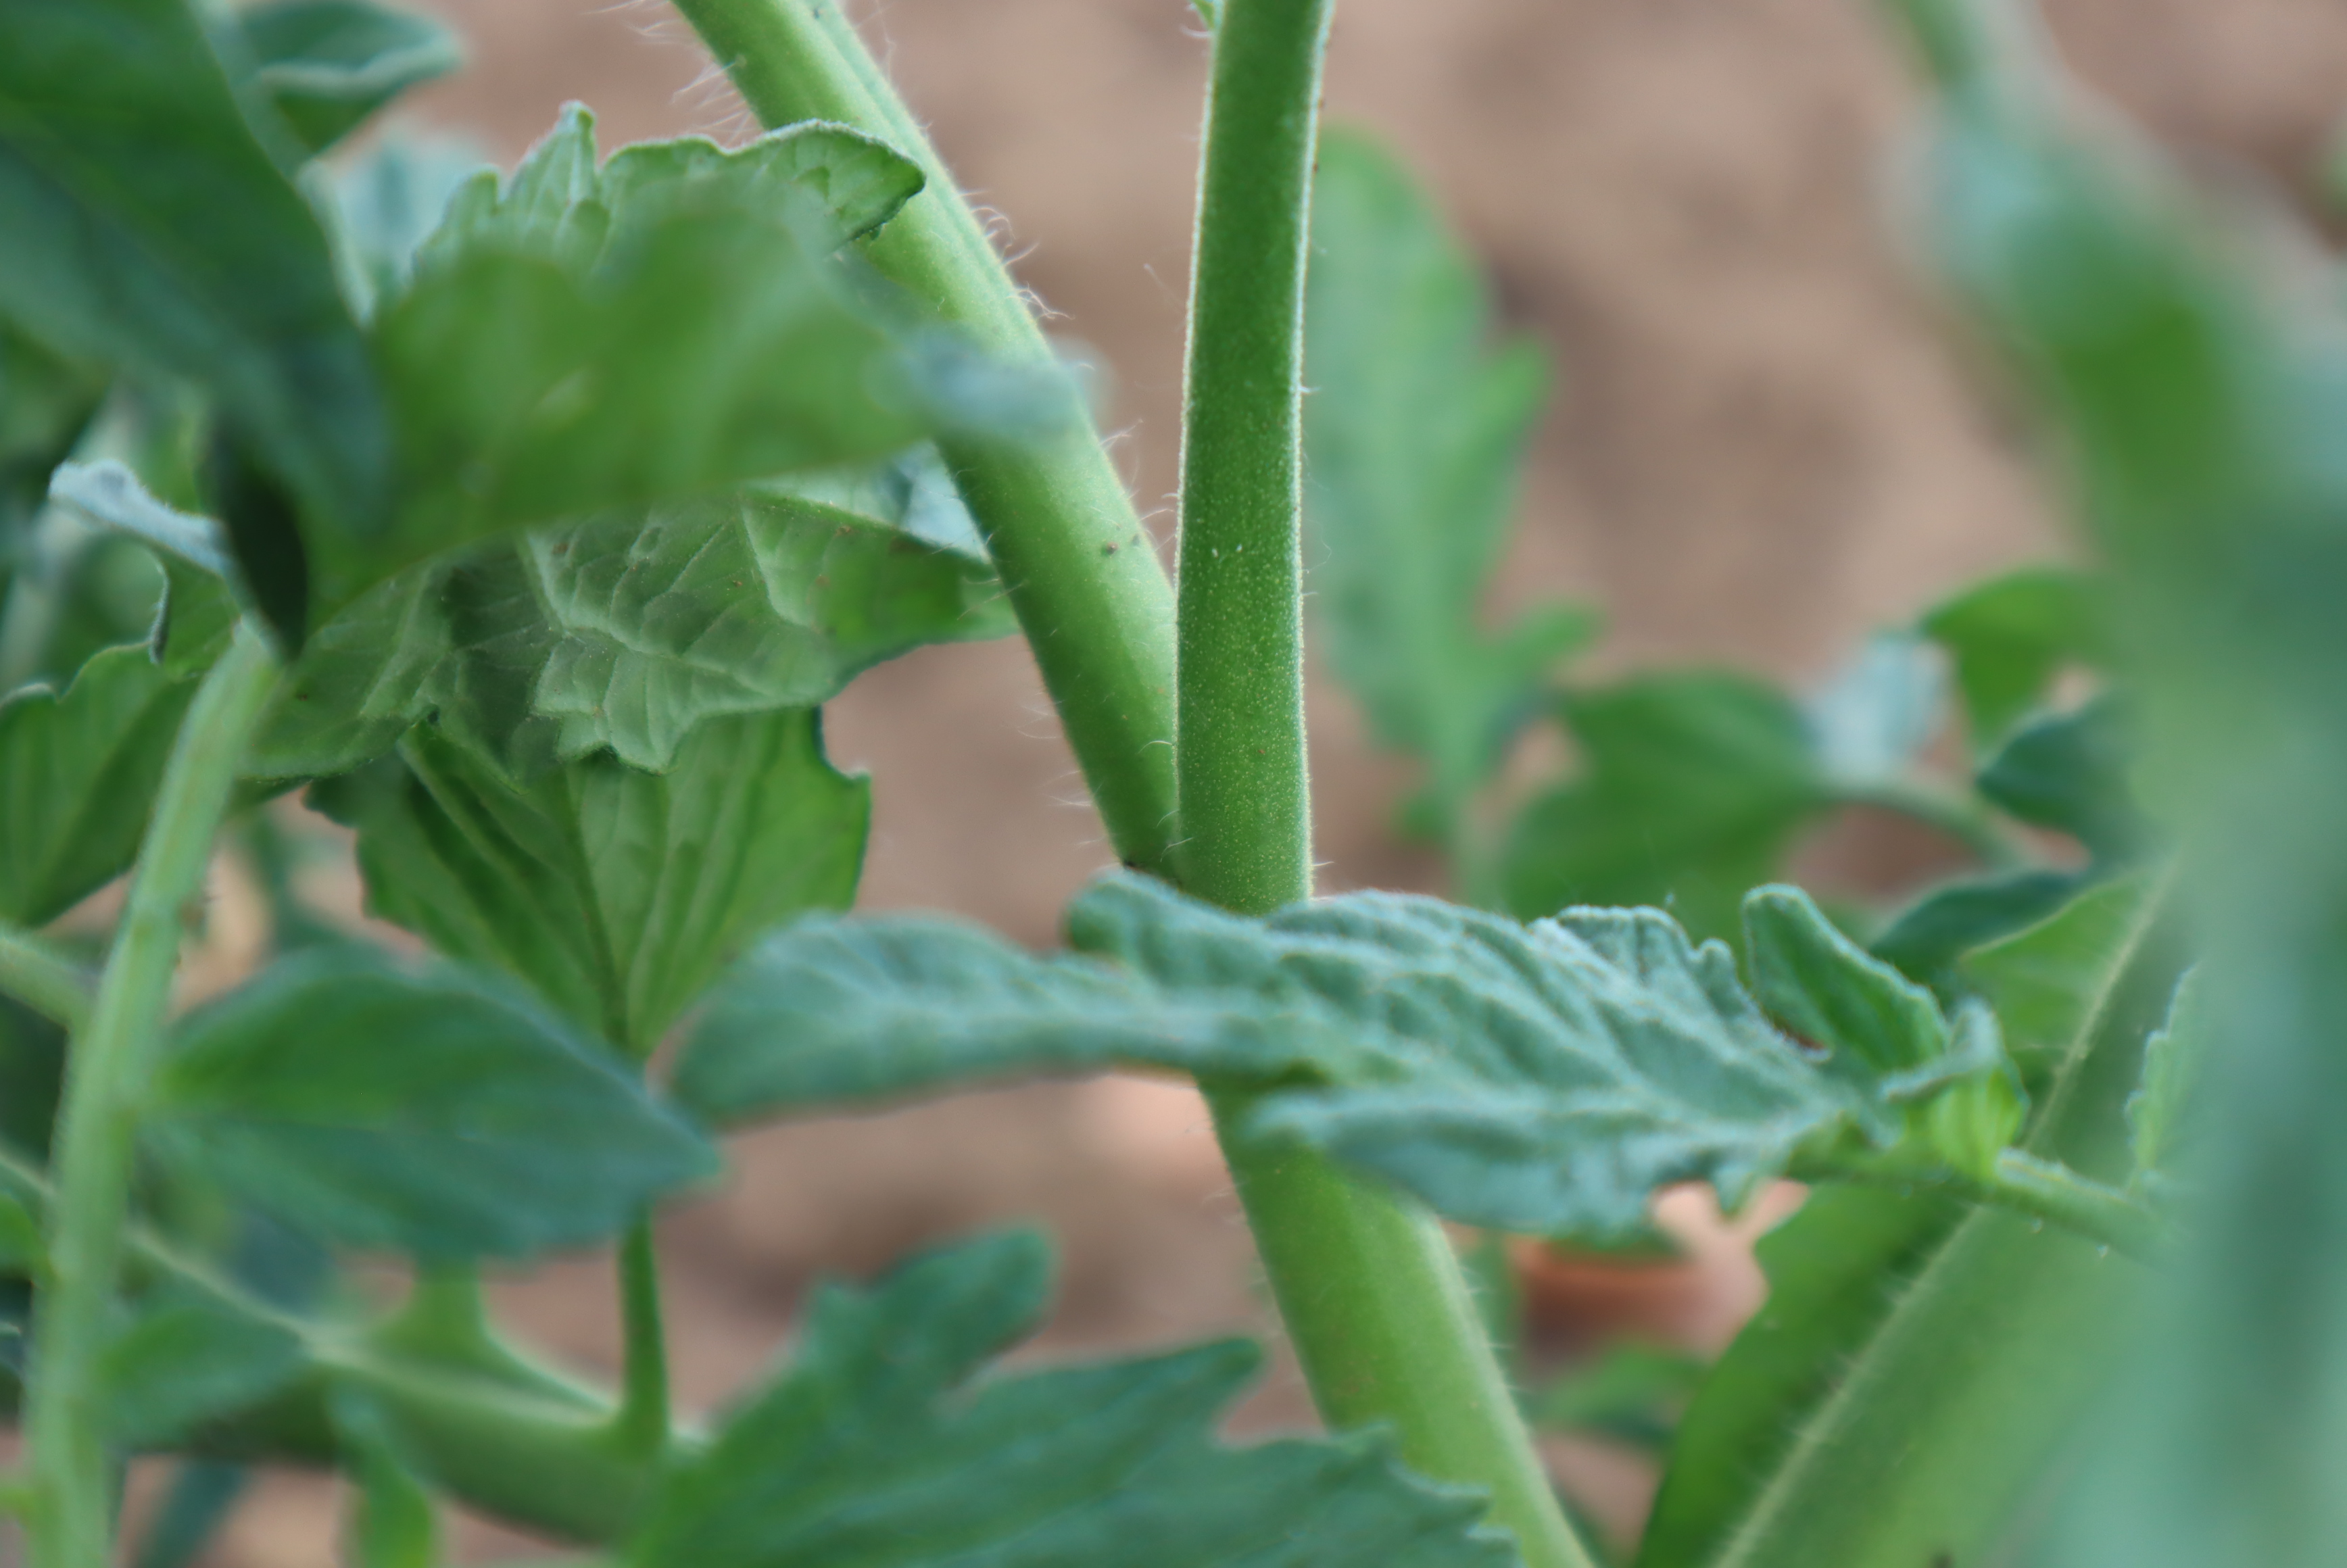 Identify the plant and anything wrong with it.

tomato, healthy
